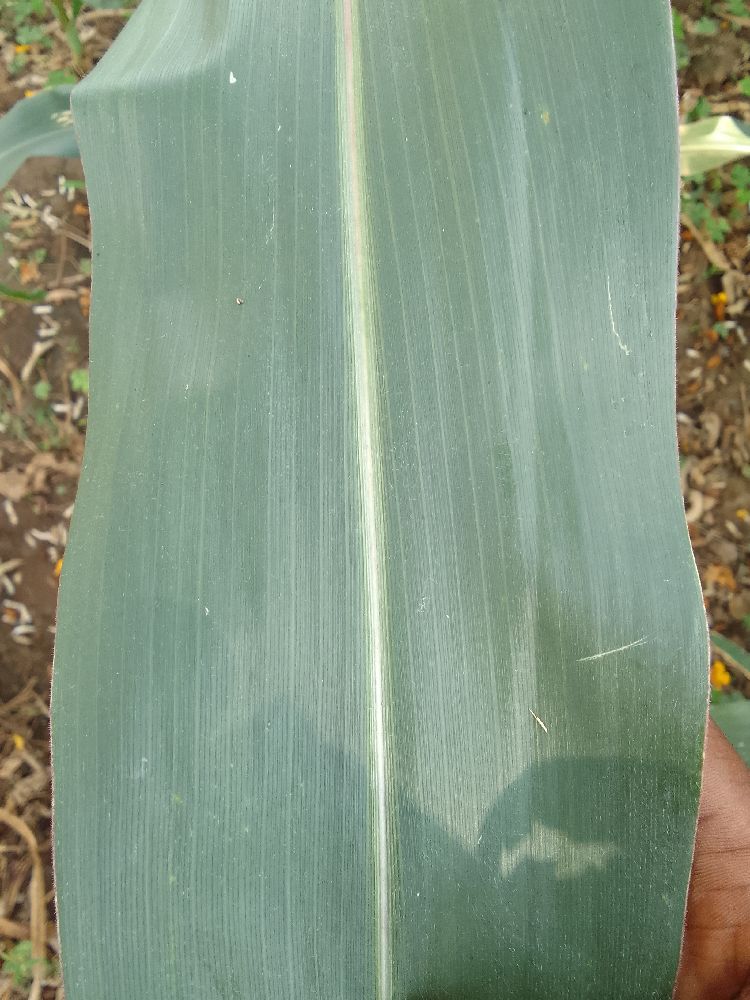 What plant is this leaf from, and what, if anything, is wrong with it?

maize, healthy
